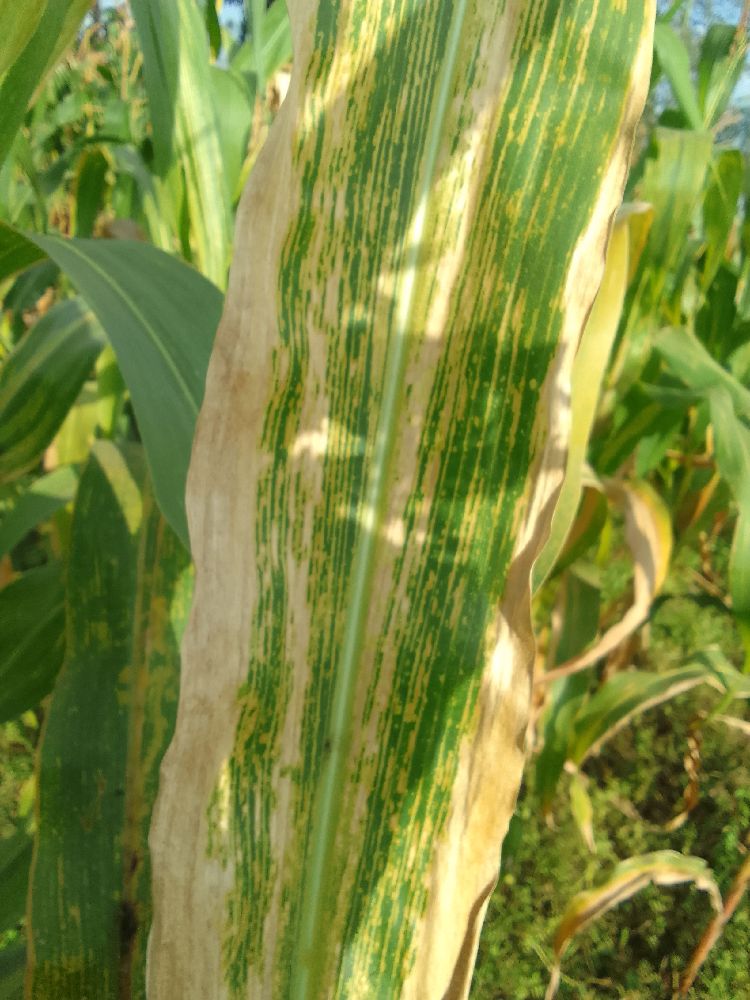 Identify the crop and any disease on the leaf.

maize, maize lethal necrosis
